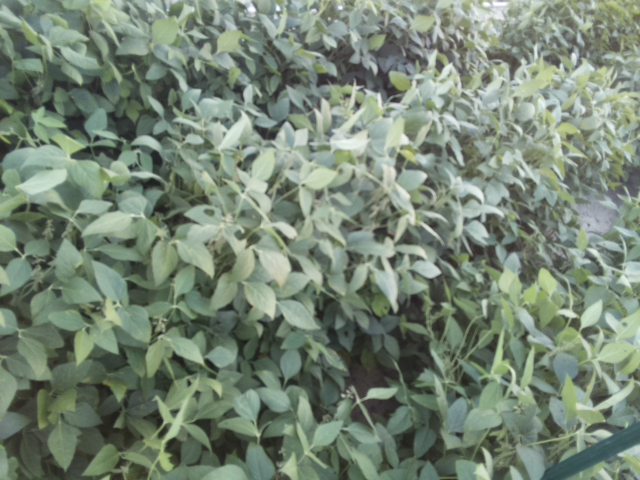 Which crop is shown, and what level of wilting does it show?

soybean, moderate turgor loss in upper canopy
